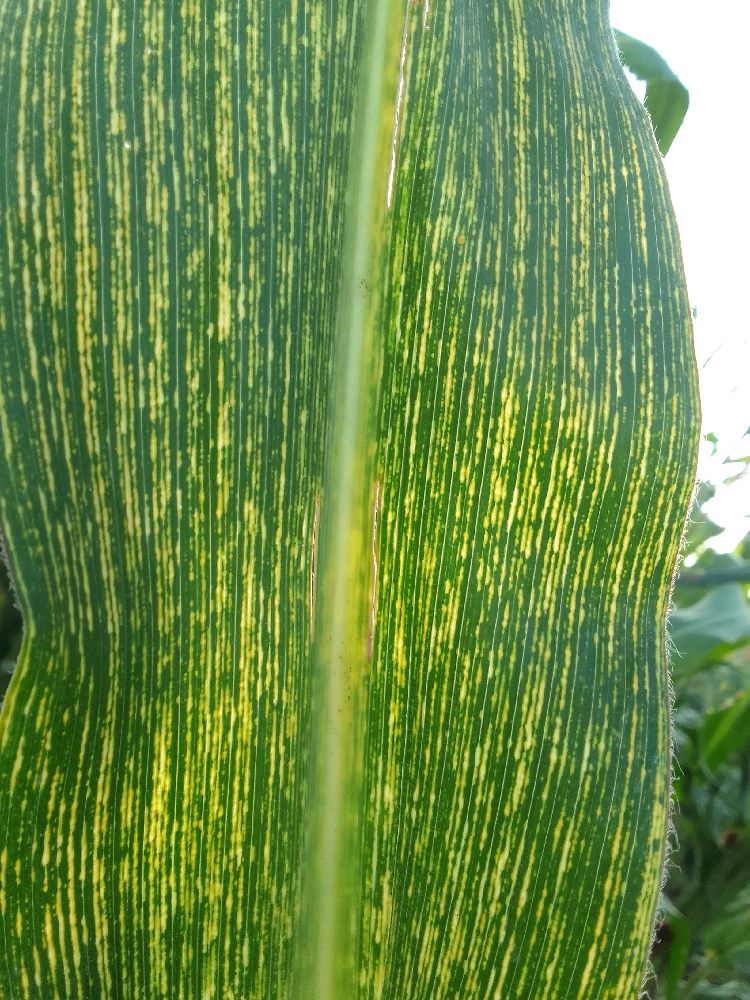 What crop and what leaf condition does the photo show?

maize, maize streak virus
